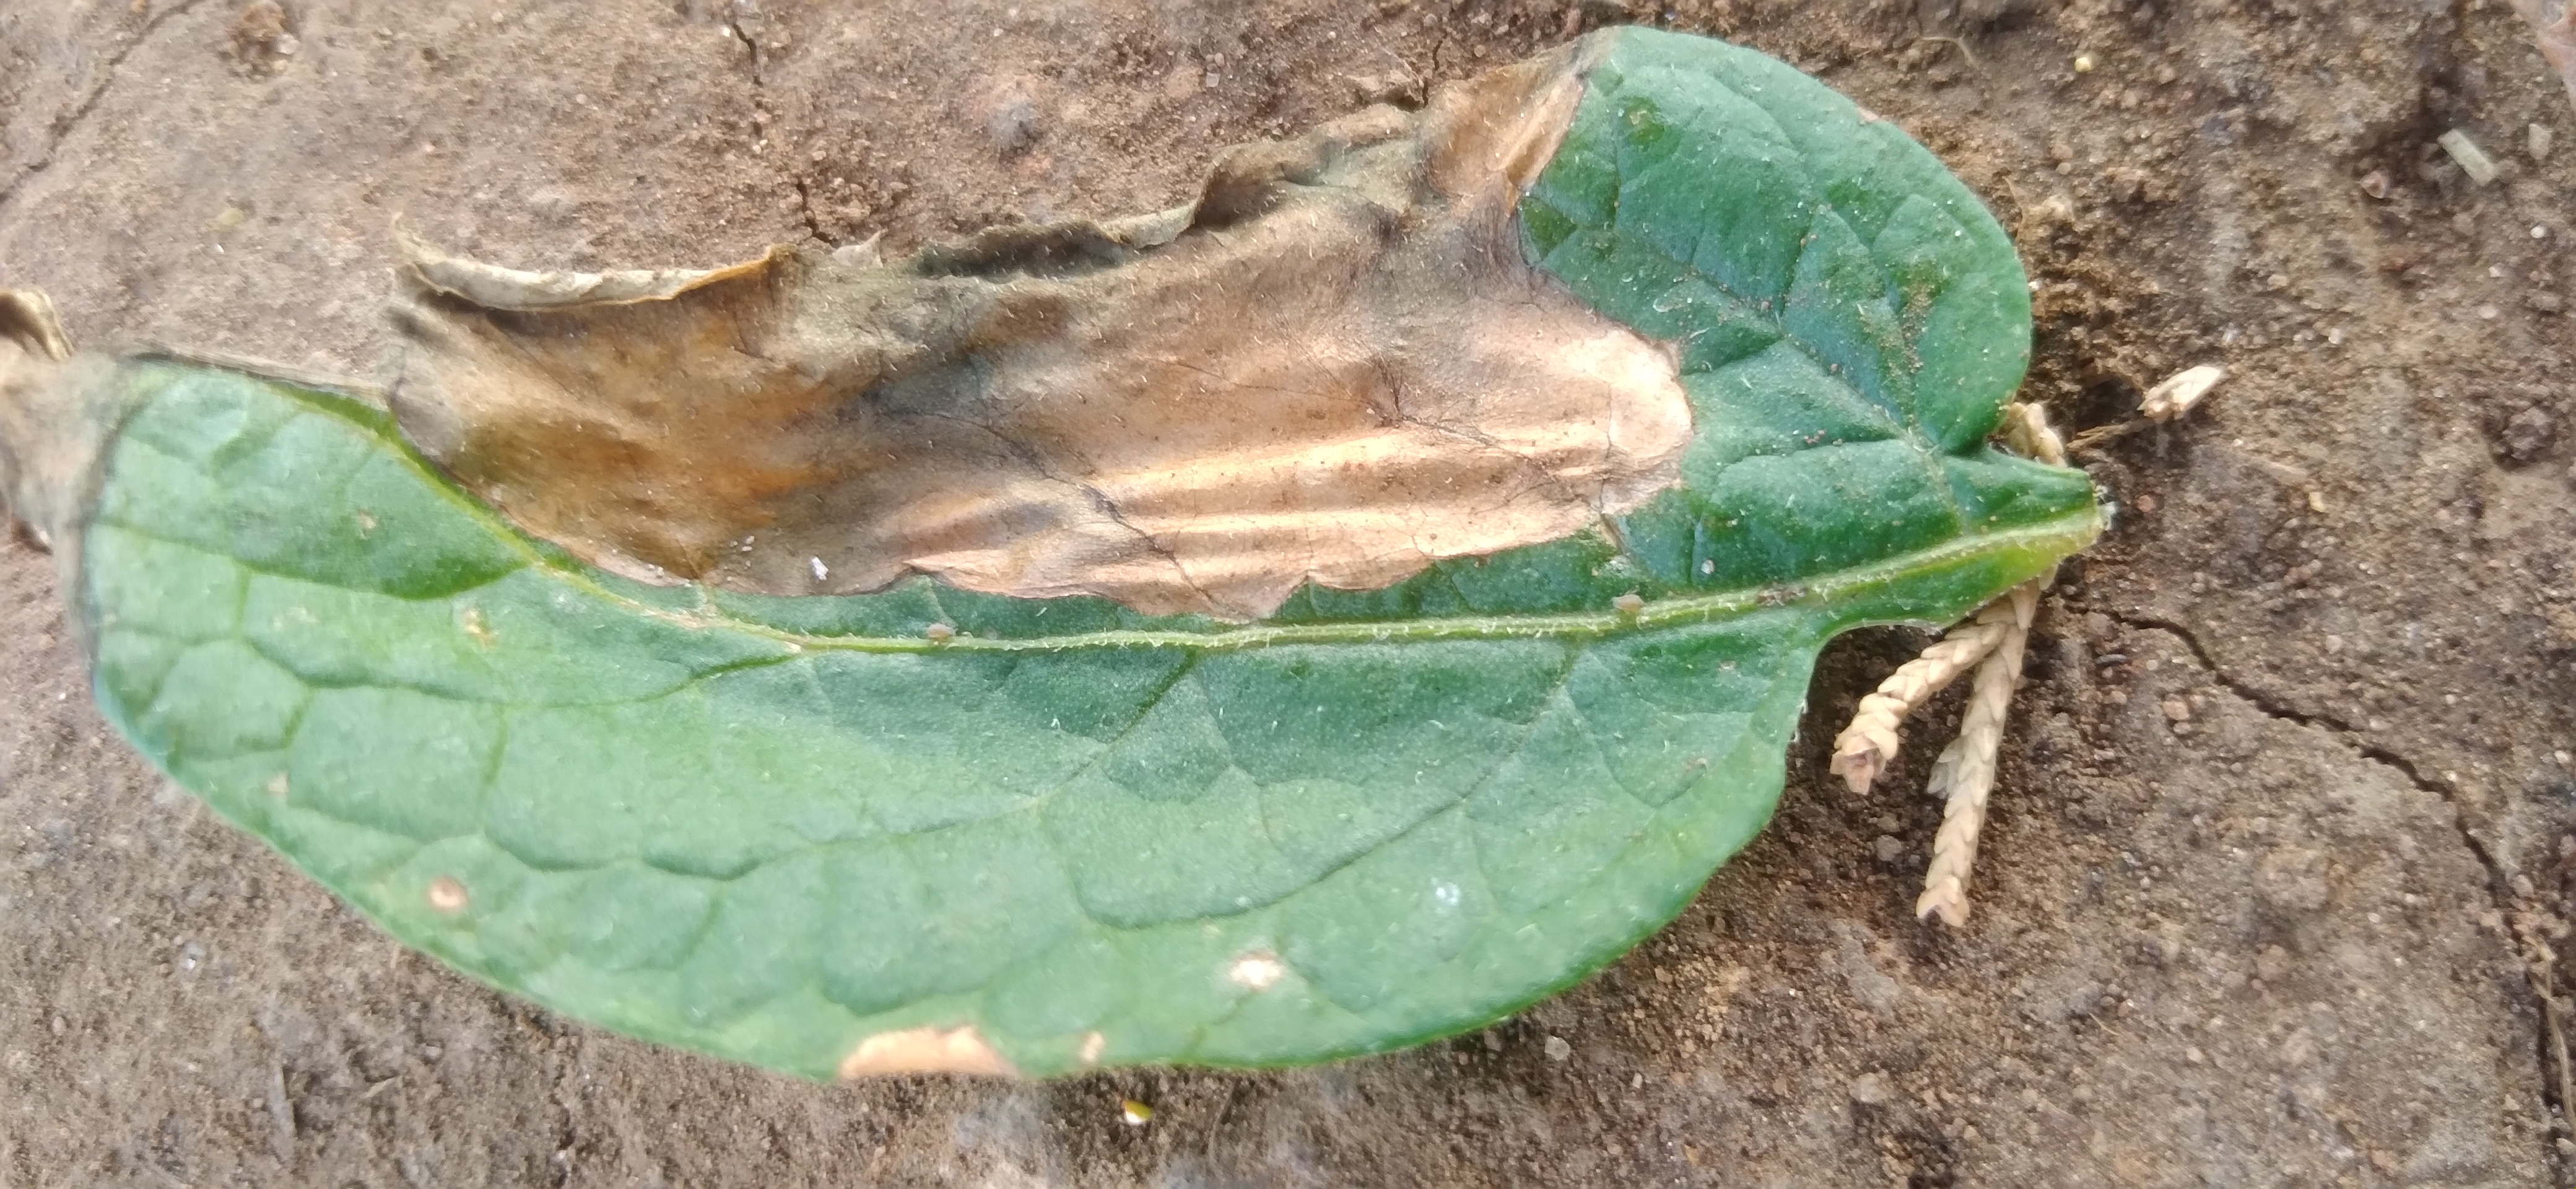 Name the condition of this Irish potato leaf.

early blight
